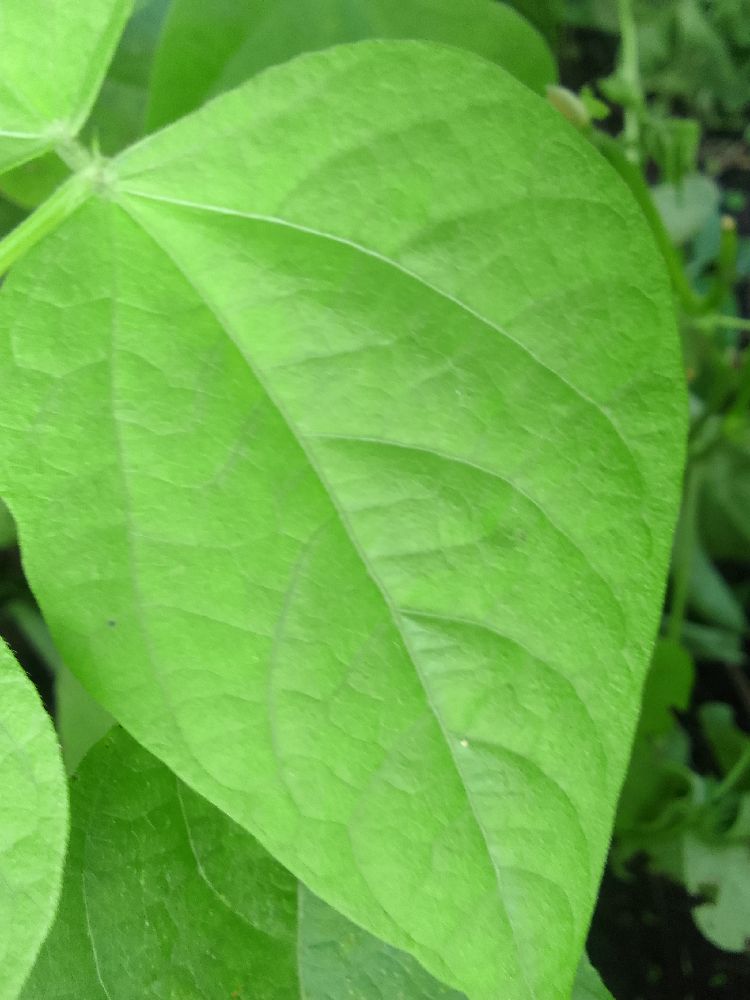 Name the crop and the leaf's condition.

common bean, healthy
